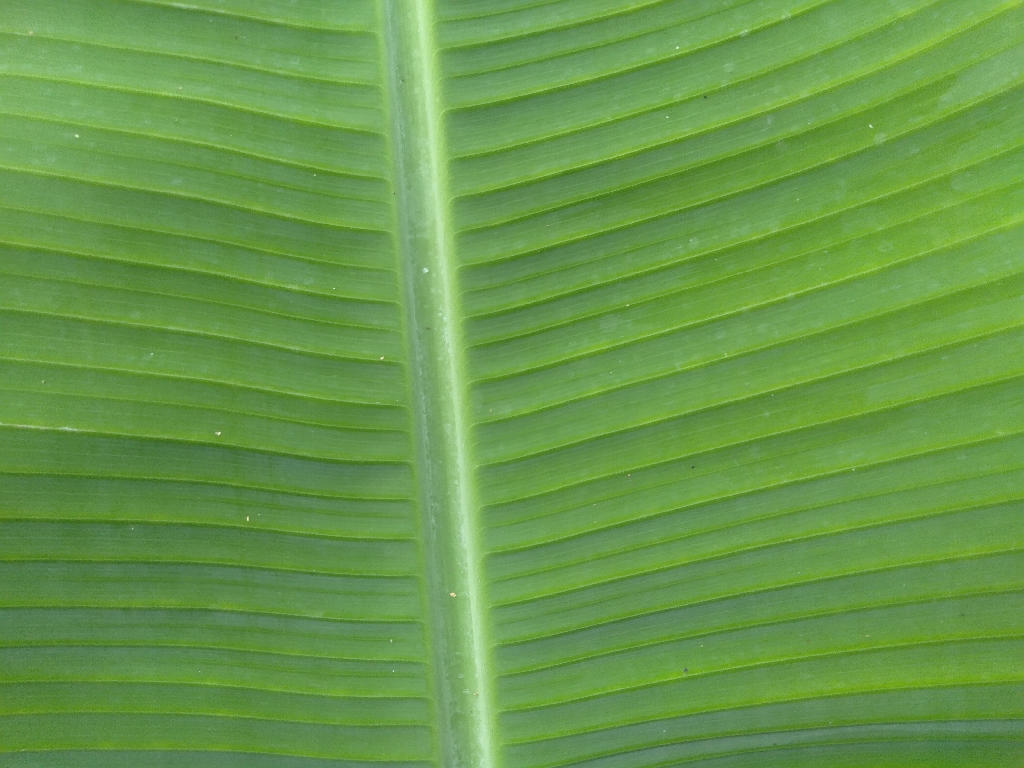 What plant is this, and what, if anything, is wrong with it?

banana, healthy
